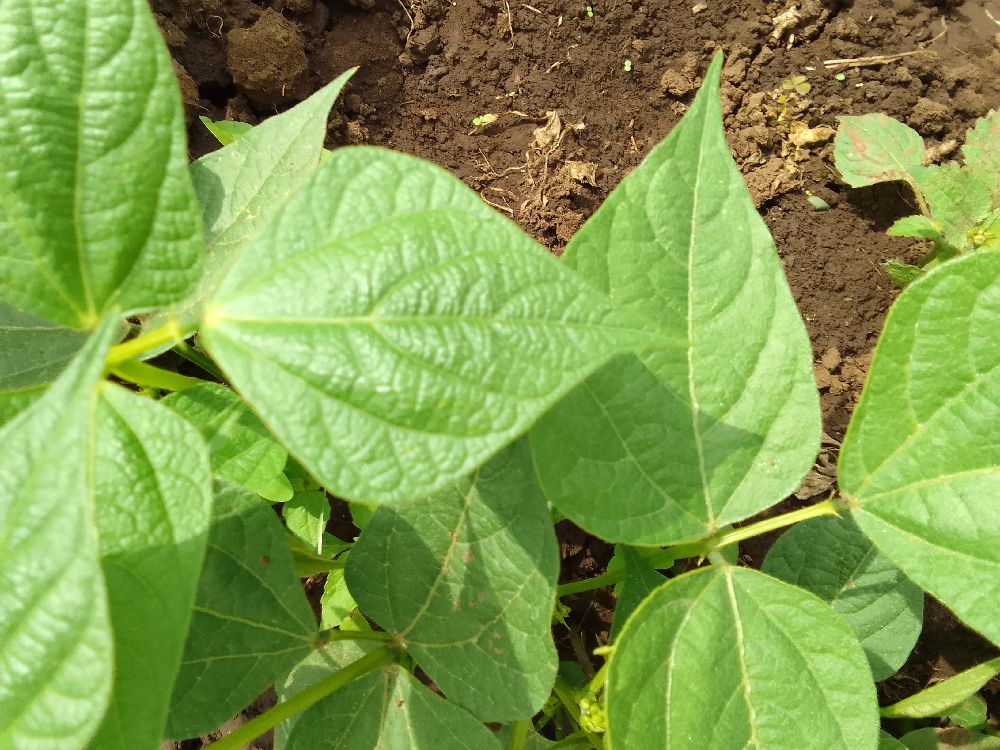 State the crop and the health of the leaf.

common bean, healthy
